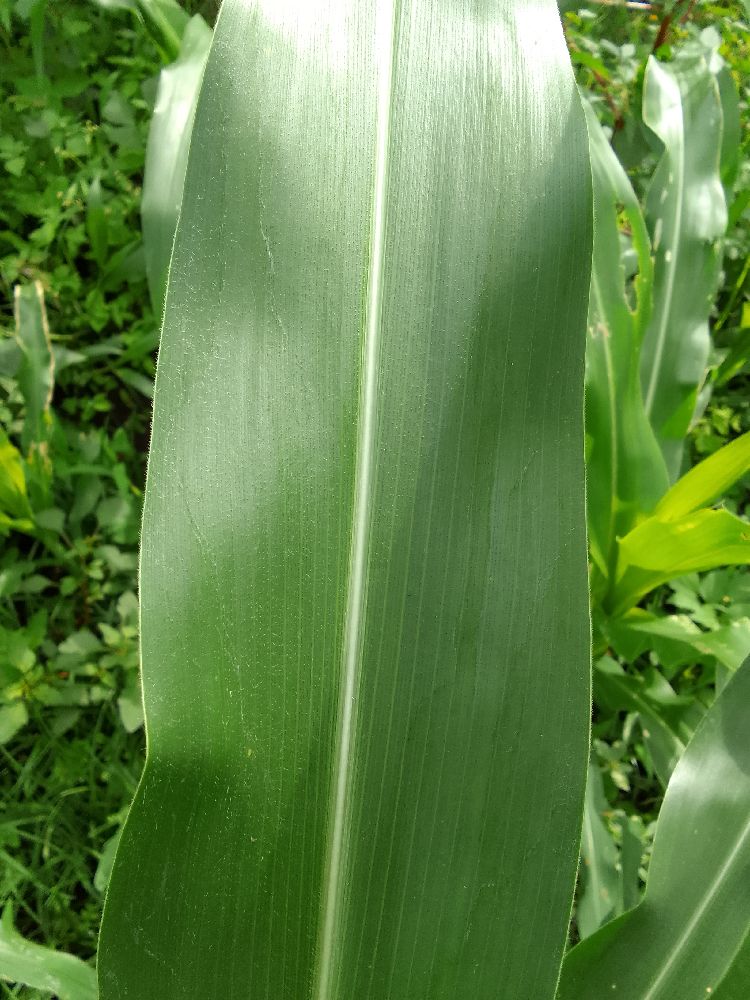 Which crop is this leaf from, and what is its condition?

maize, healthy
